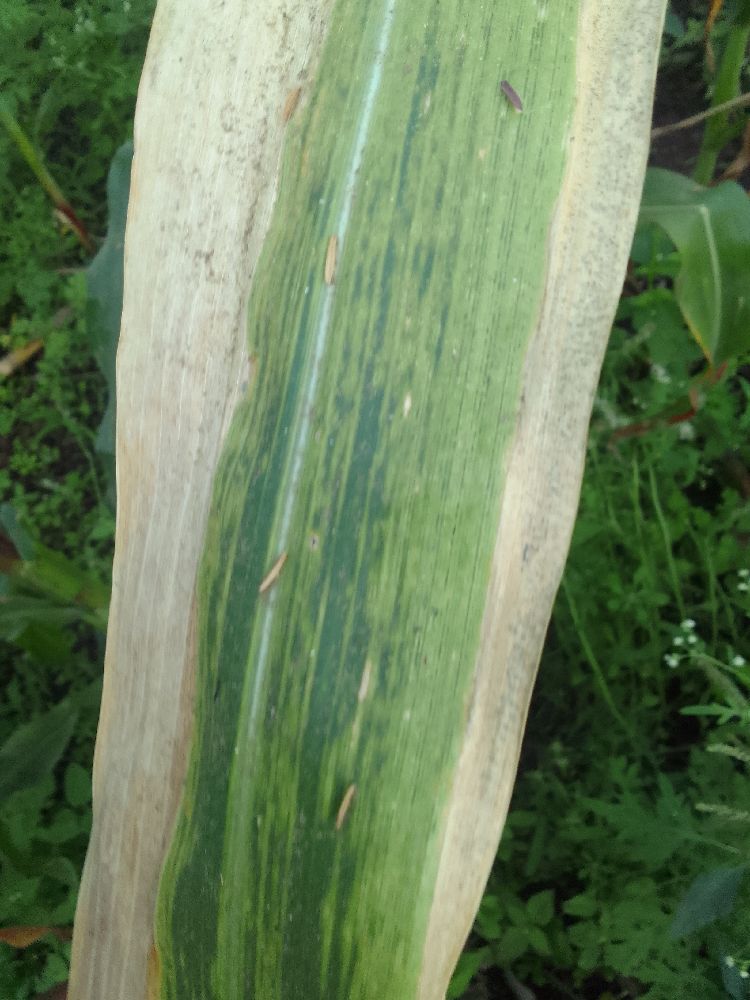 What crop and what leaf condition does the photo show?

maize, maize lethal necrosis
